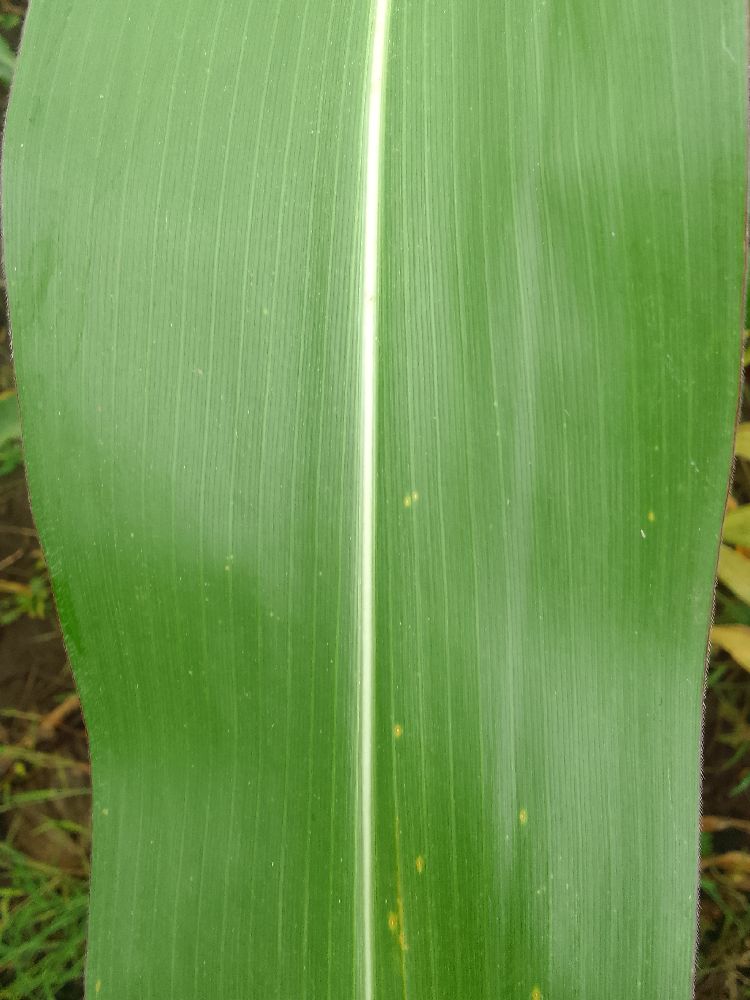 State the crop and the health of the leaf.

maize, healthy
